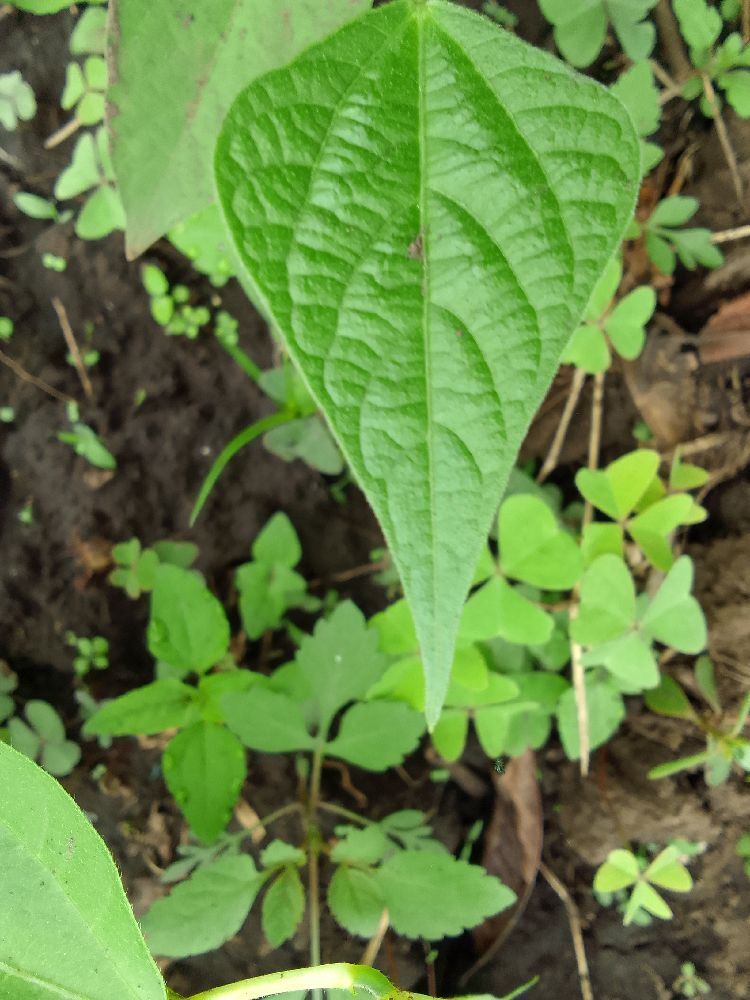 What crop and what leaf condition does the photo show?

common bean, healthy
